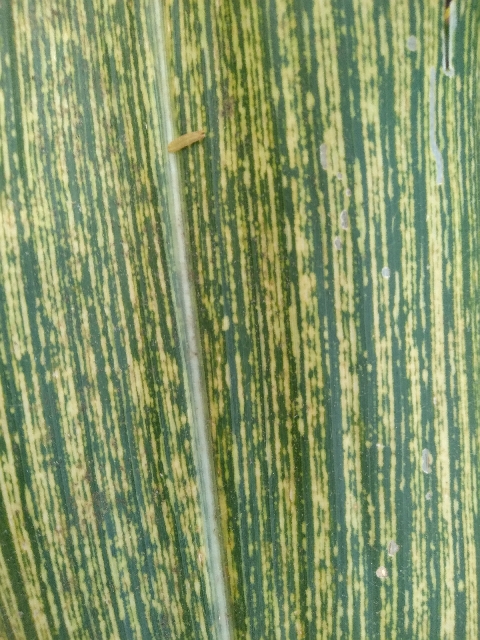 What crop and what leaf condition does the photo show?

maize, maize streak virus
